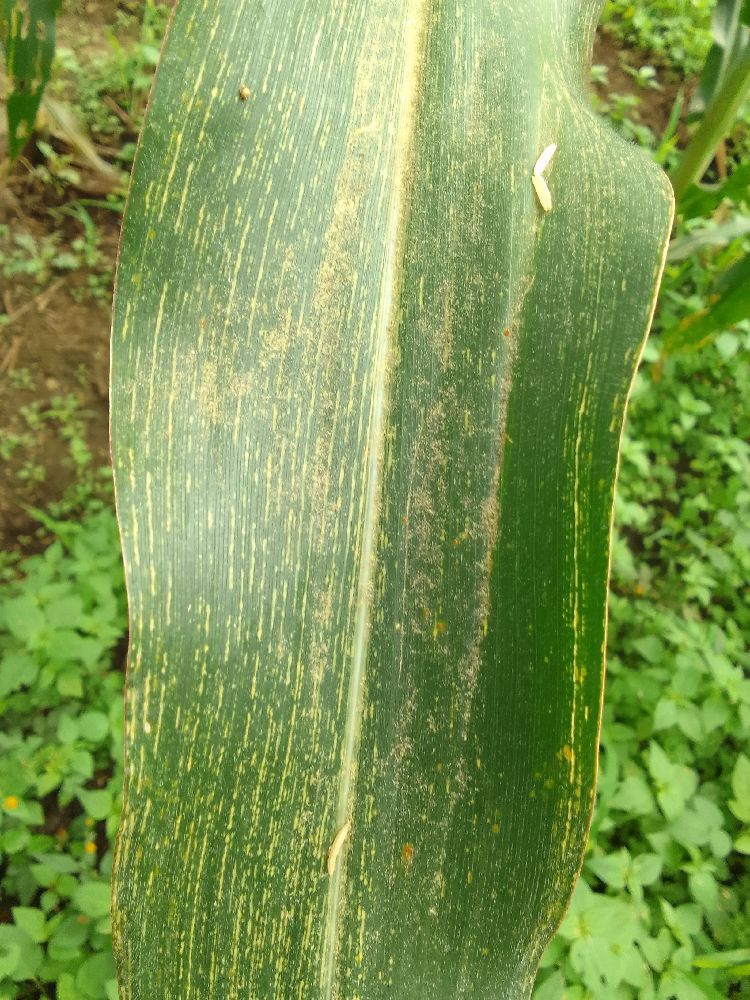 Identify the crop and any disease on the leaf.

maize, maize streak virus
